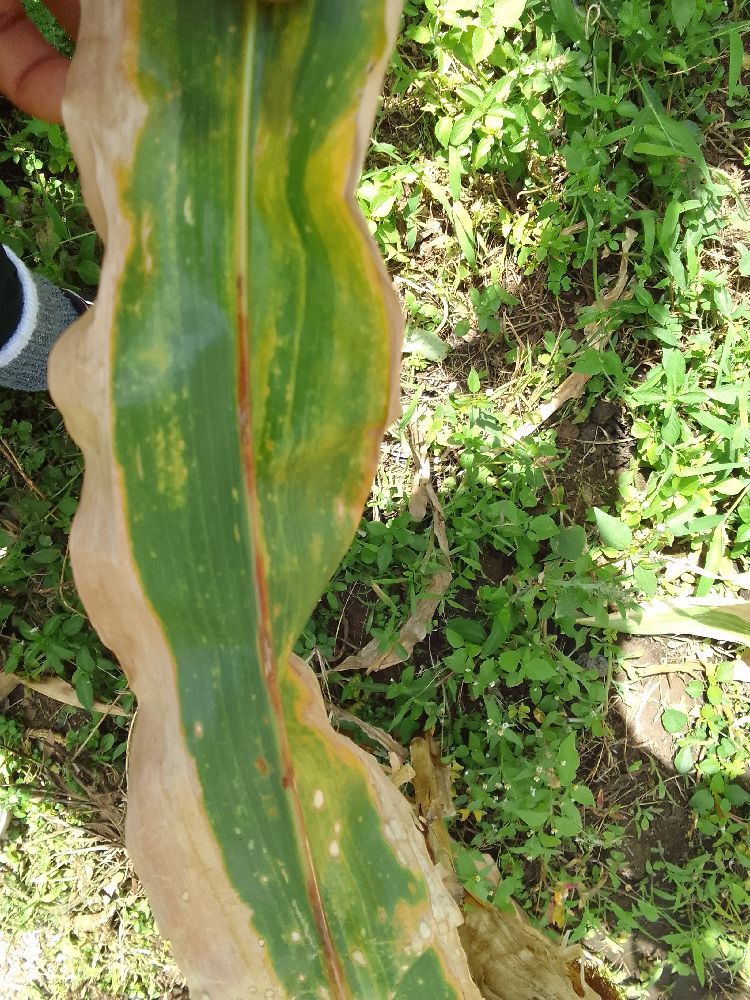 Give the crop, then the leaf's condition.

maize, maize lethal necrosis
